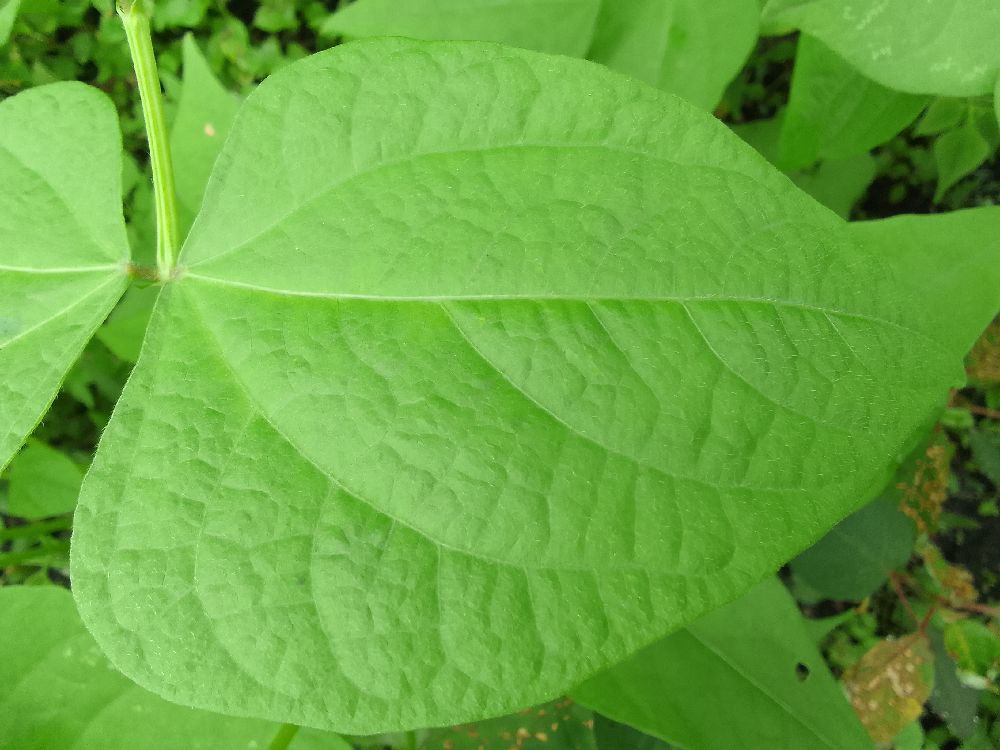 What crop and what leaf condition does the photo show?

common bean, healthy
